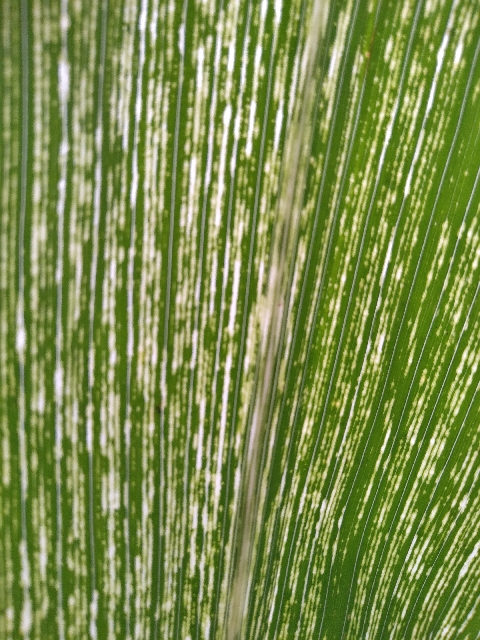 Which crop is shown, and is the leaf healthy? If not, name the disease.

maize, maize streak virus
